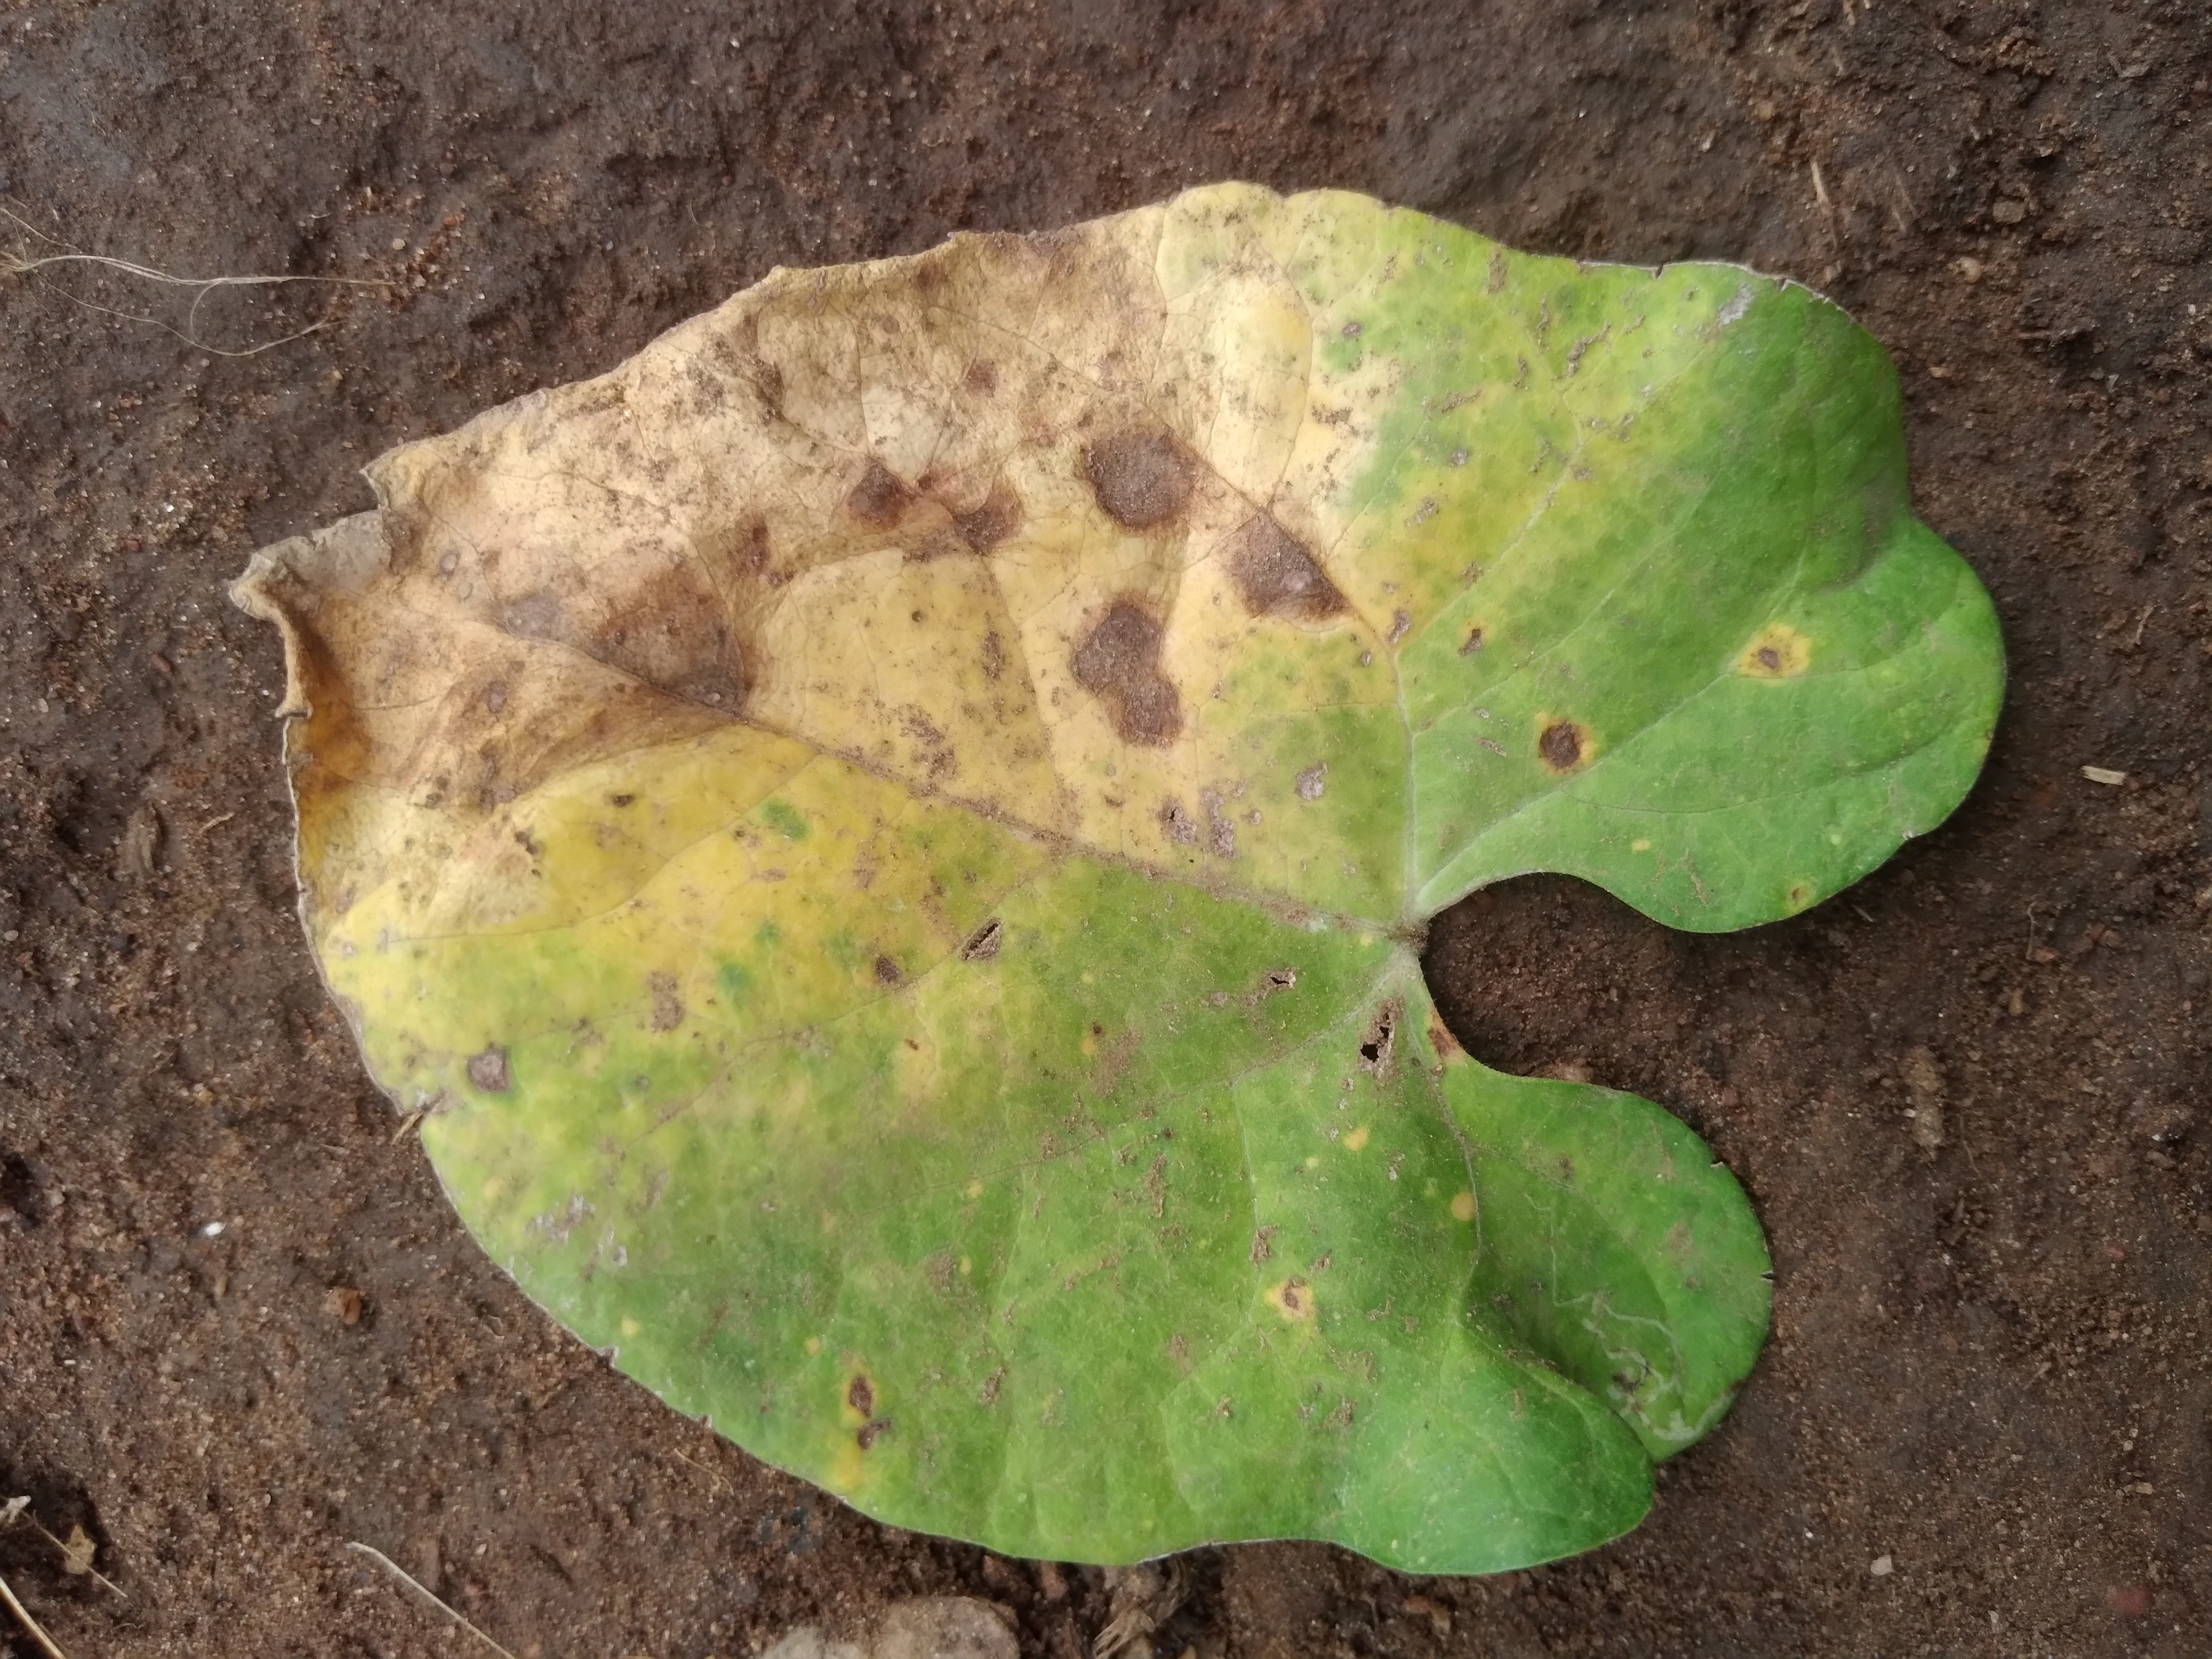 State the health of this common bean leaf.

rust
